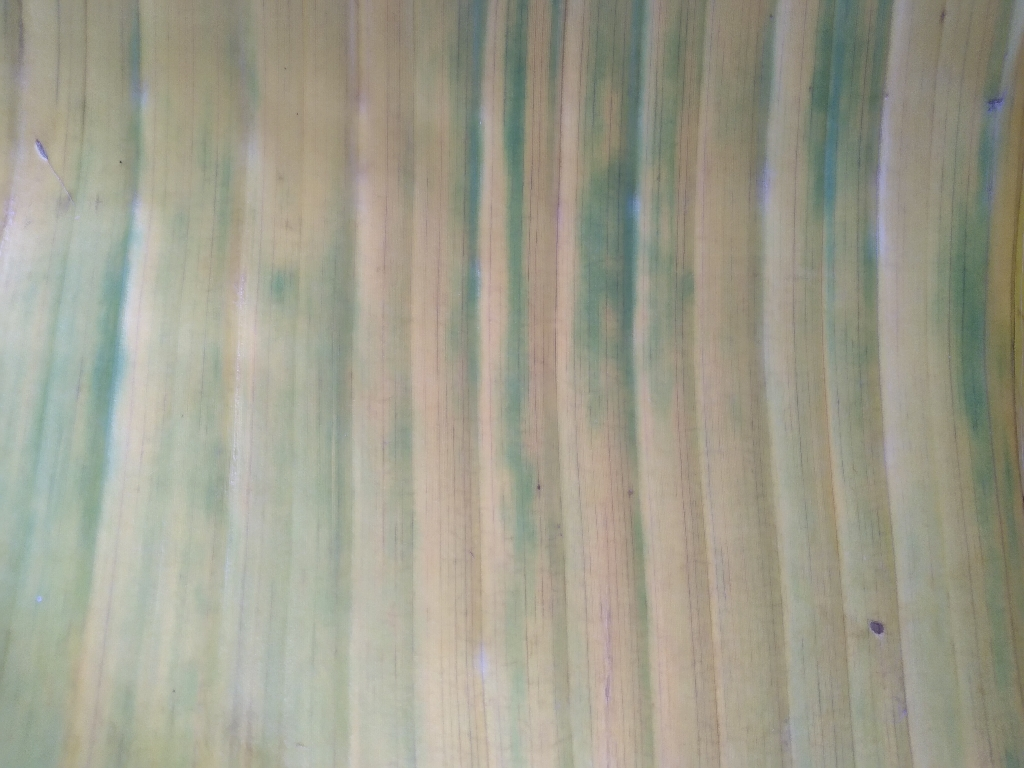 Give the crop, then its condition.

banana, fusarium wilt race 1
